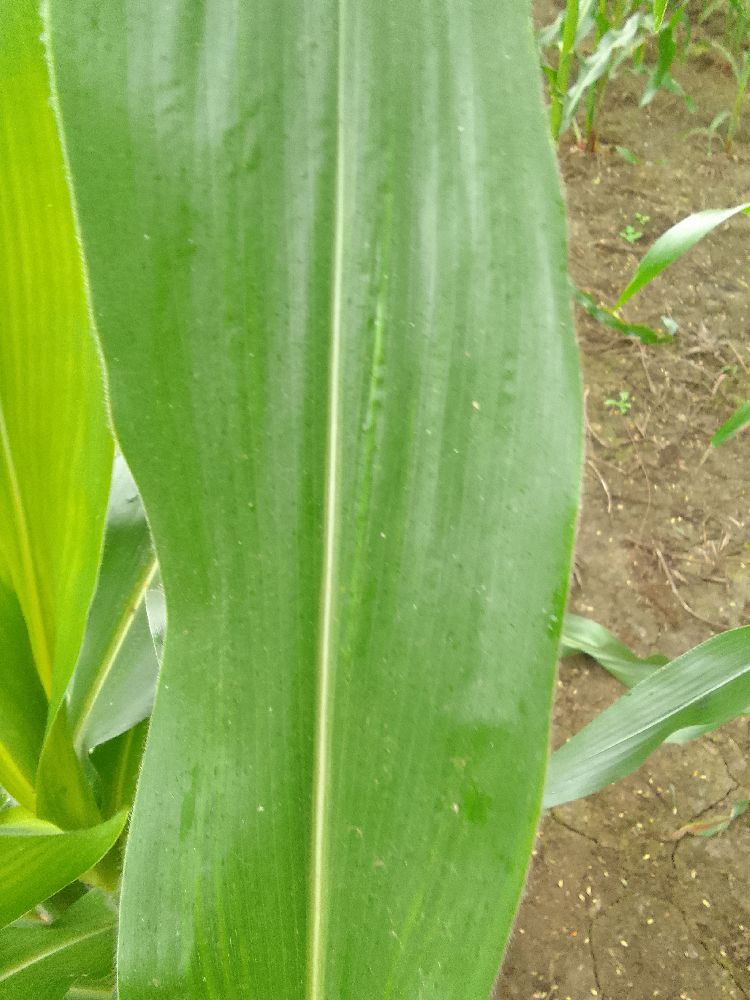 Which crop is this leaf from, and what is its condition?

maize, healthy
